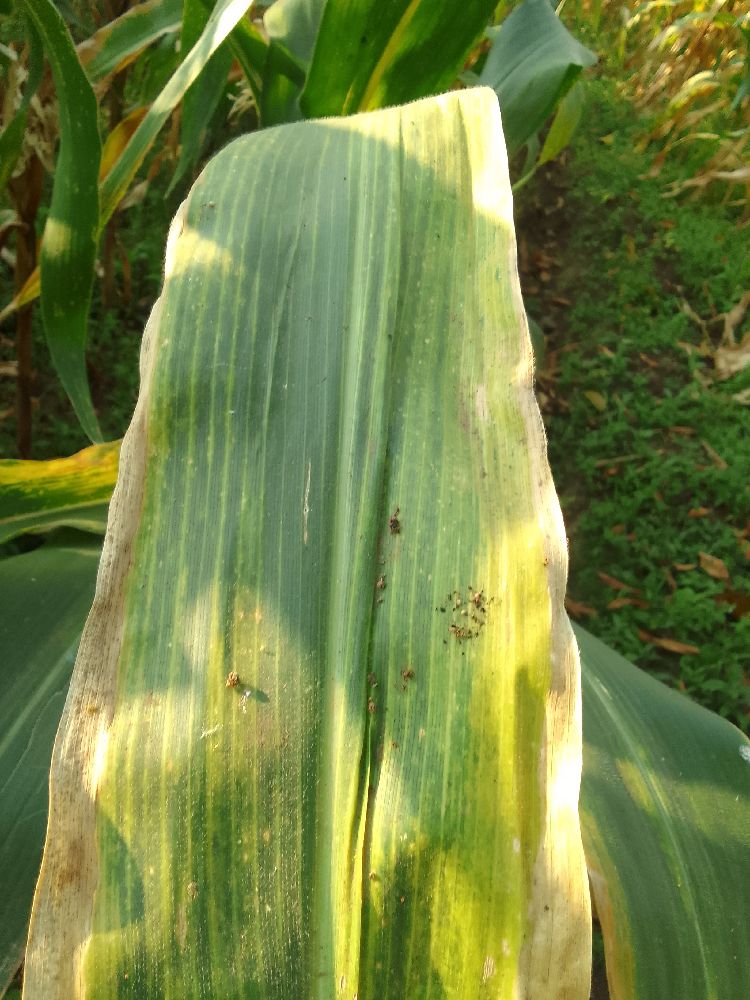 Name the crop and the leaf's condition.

maize, maize lethal necrosis
